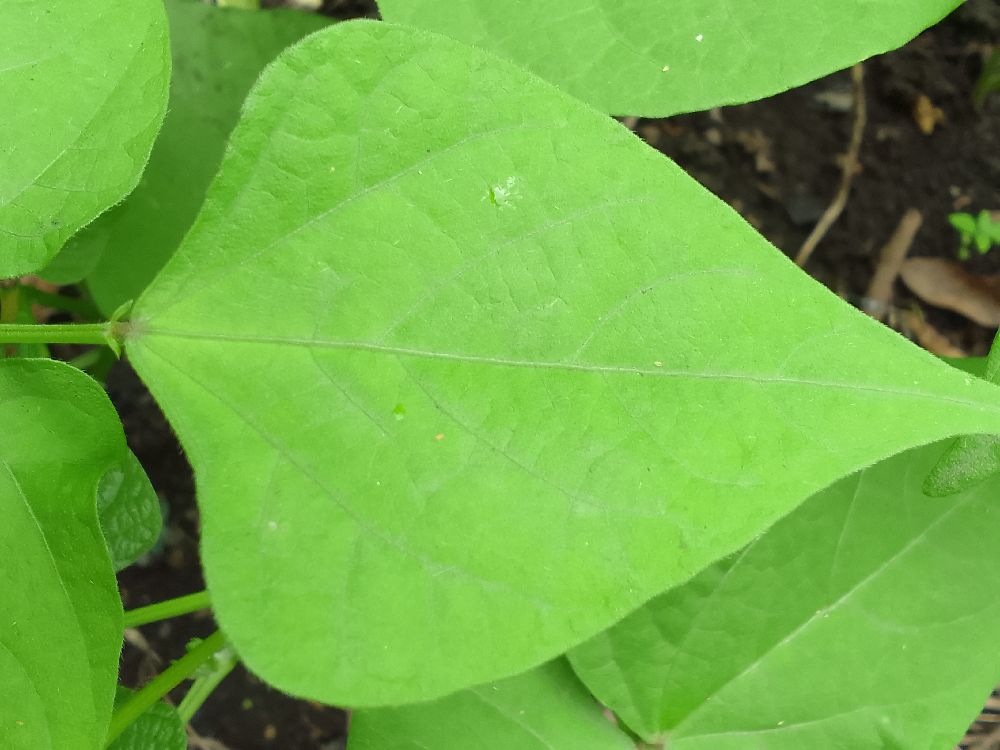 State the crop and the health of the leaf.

common bean, healthy
